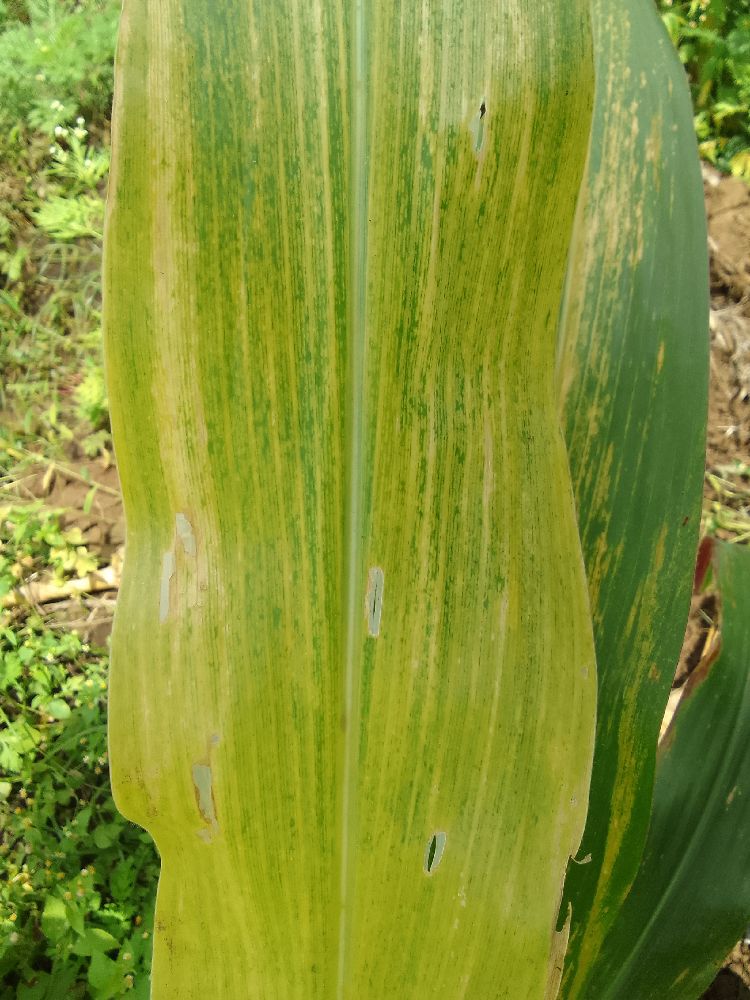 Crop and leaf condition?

maize, maize lethal necrosis
